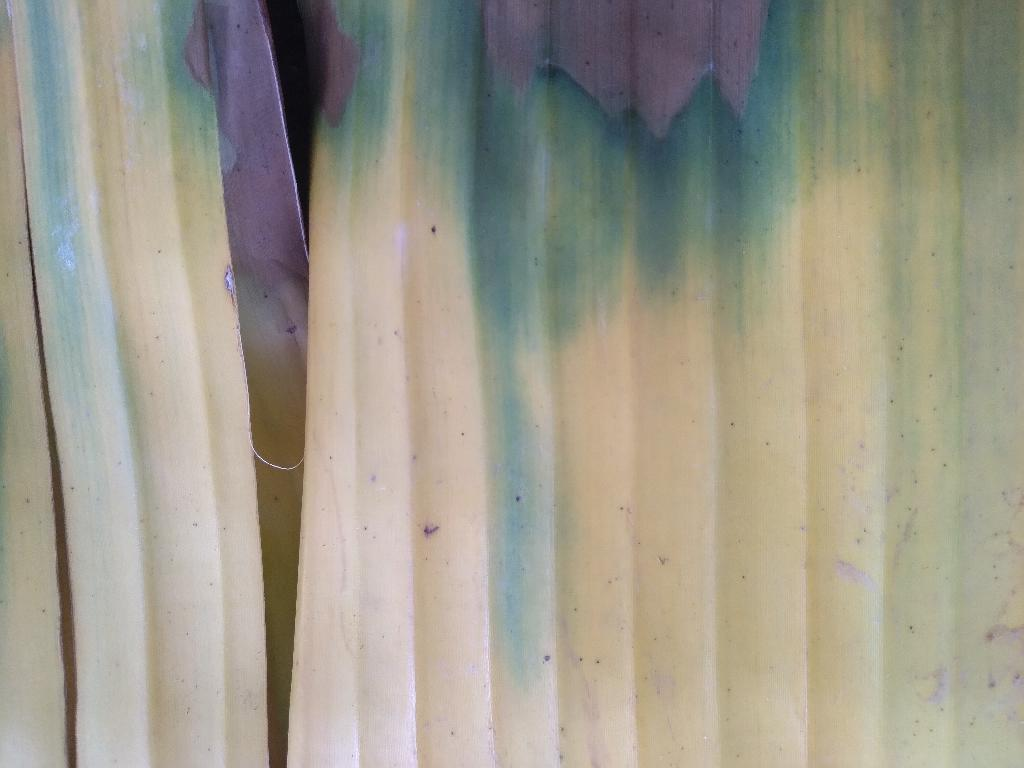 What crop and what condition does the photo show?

banana, fusarium wilt race 1
